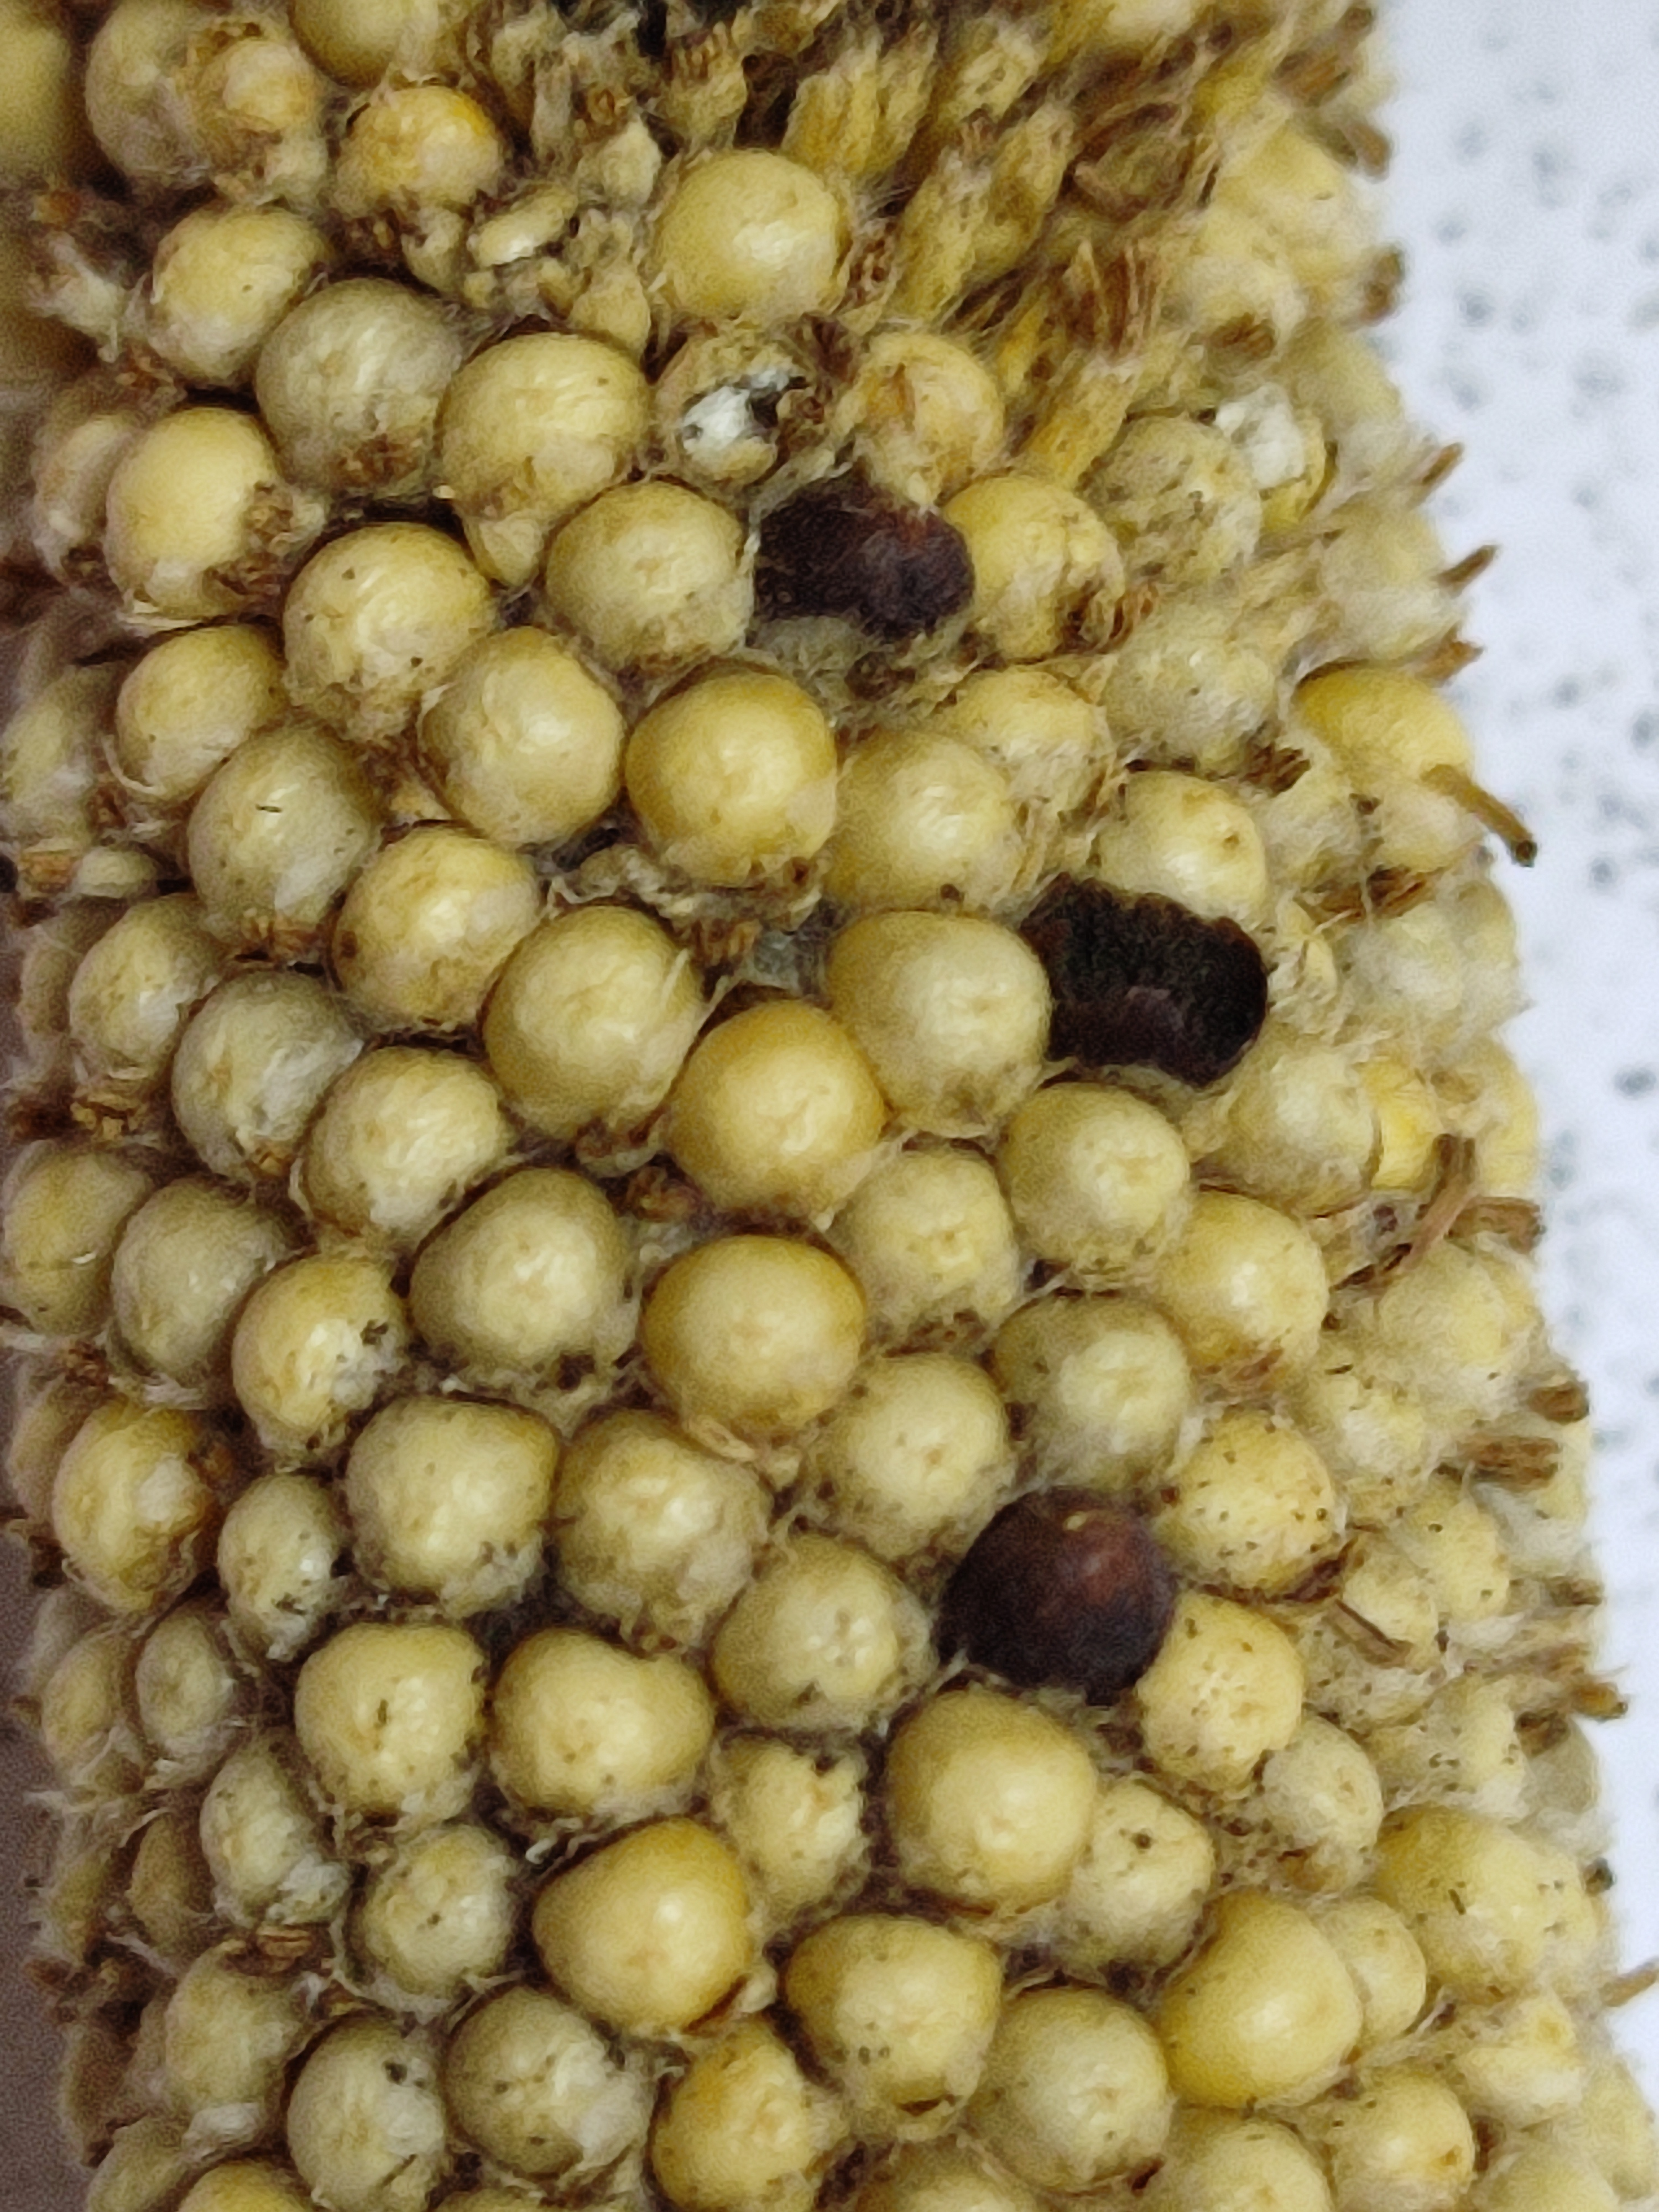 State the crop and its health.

pearl millet, smut
